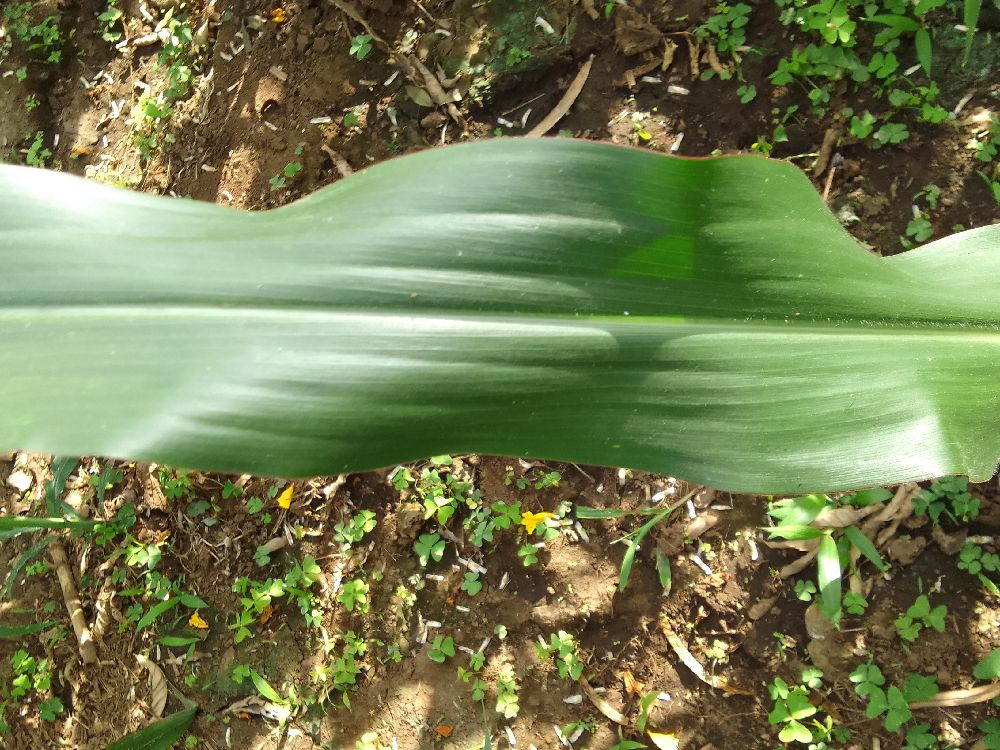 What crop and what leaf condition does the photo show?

maize, healthy
